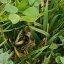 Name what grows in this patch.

unstructured weed
